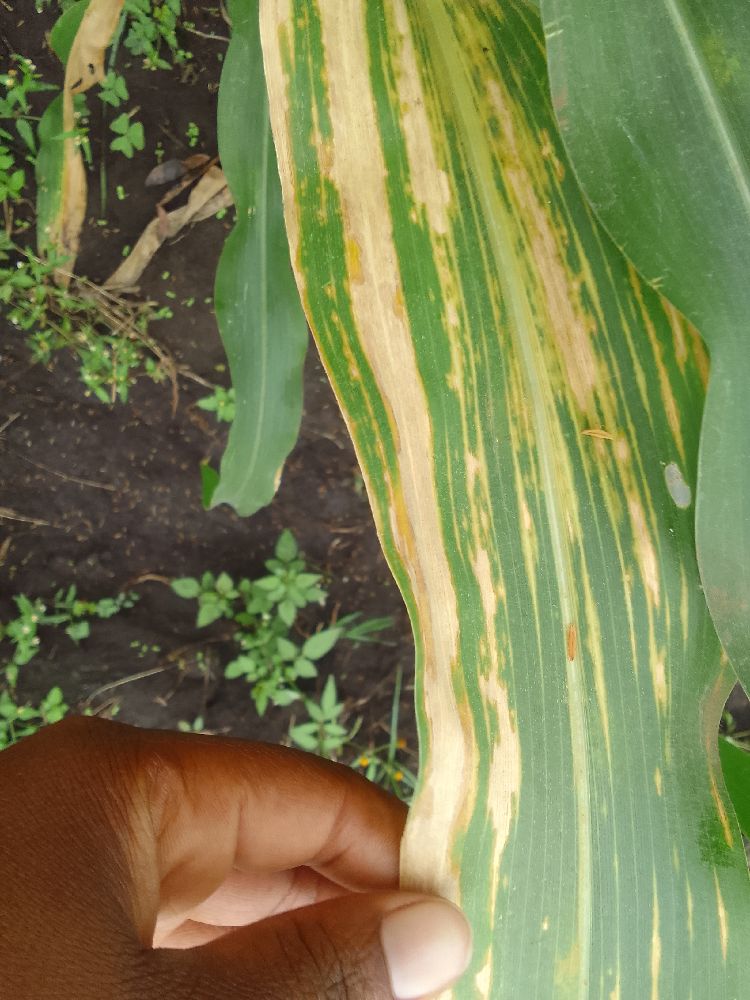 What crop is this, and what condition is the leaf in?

maize, maize lethal necrosis
